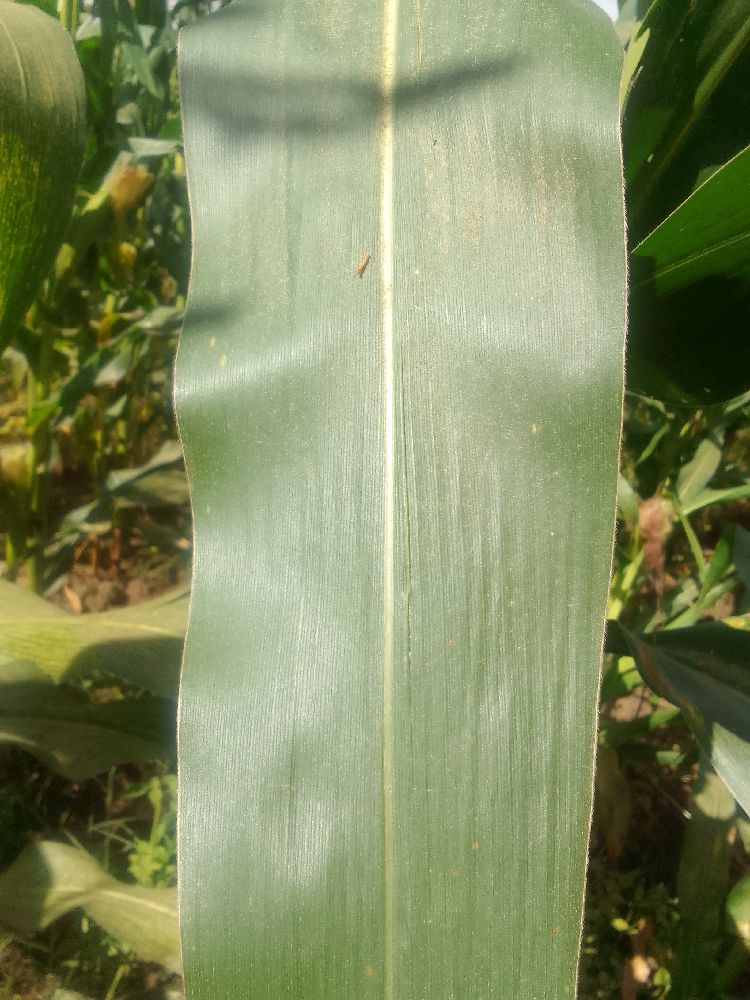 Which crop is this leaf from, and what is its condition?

maize, healthy
